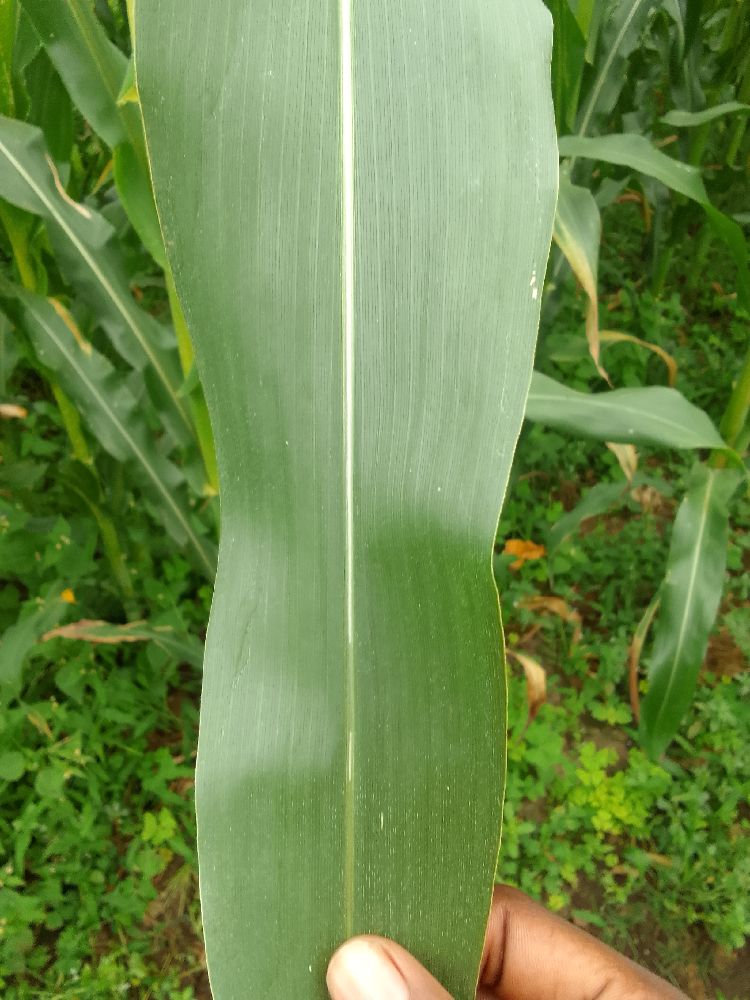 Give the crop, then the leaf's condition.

maize, healthy
